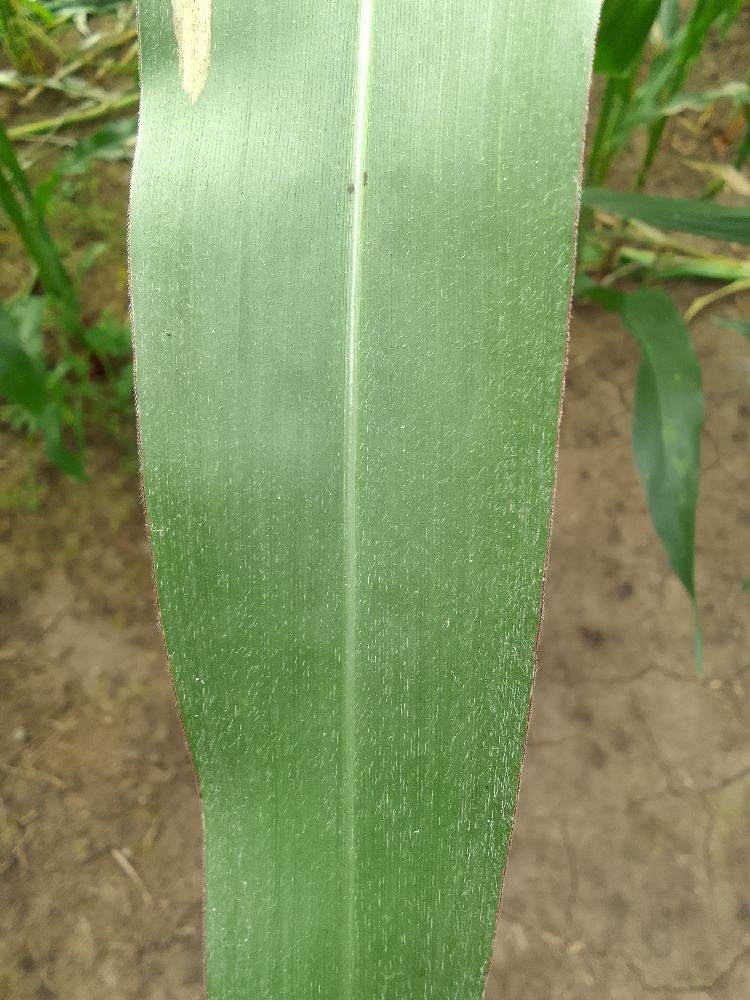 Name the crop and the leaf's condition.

maize, healthy
